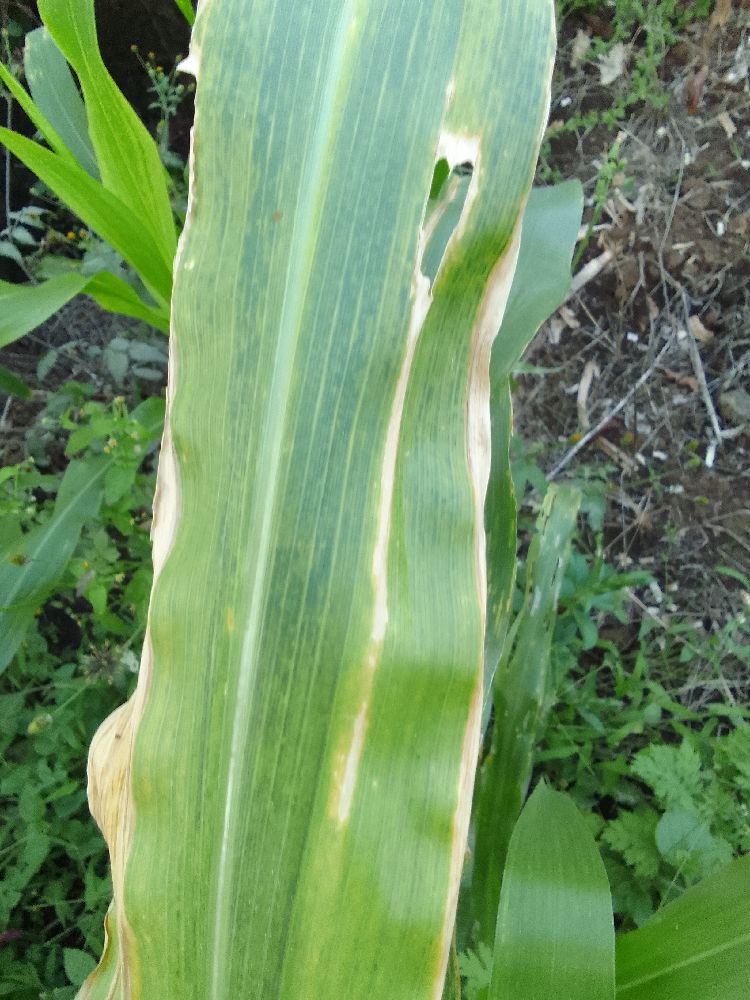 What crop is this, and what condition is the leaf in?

maize, maize lethal necrosis
